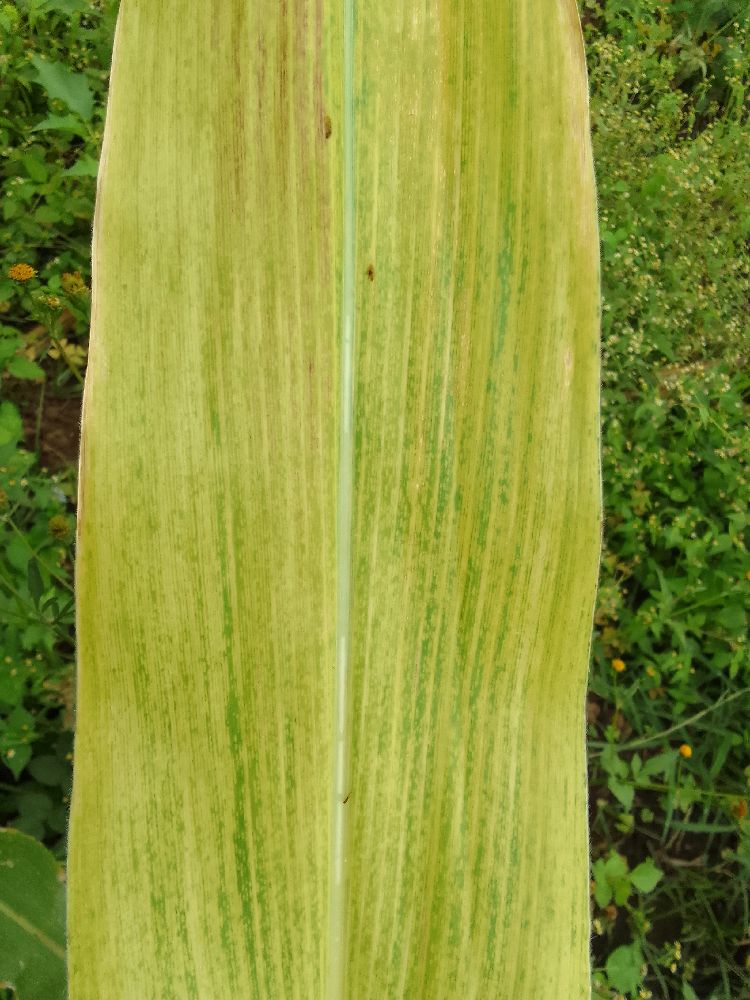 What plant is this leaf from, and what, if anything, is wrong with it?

maize, maize lethal necrosis
